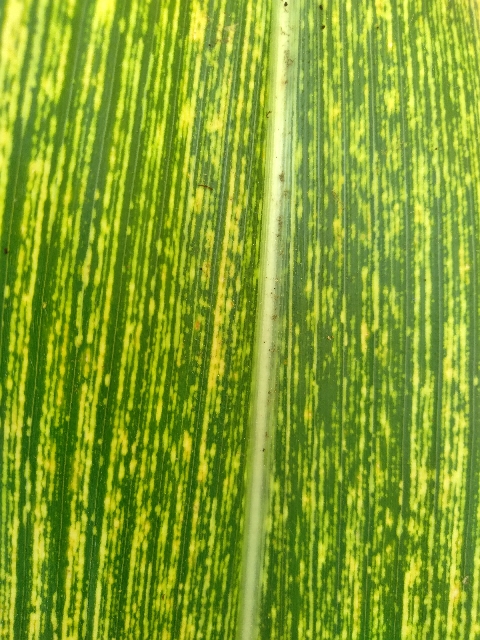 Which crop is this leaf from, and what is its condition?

maize, maize streak virus
